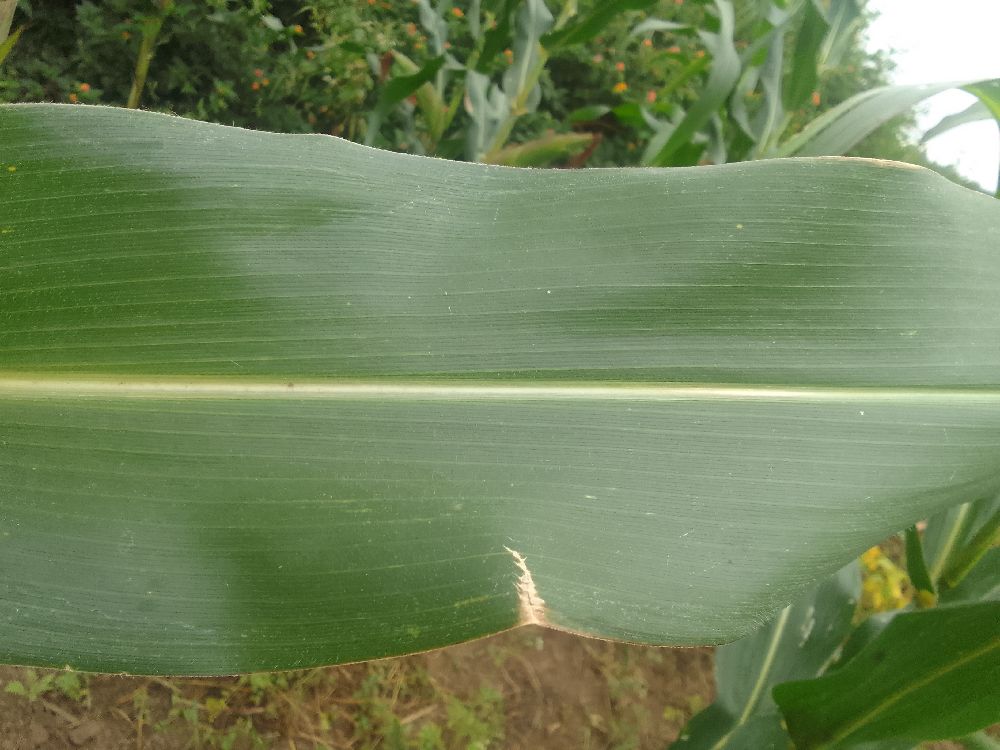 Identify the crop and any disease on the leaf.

maize, healthy
